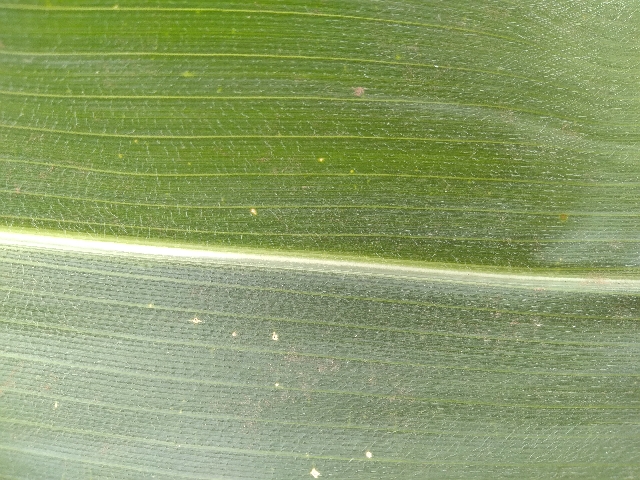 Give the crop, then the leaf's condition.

maize, healthy
